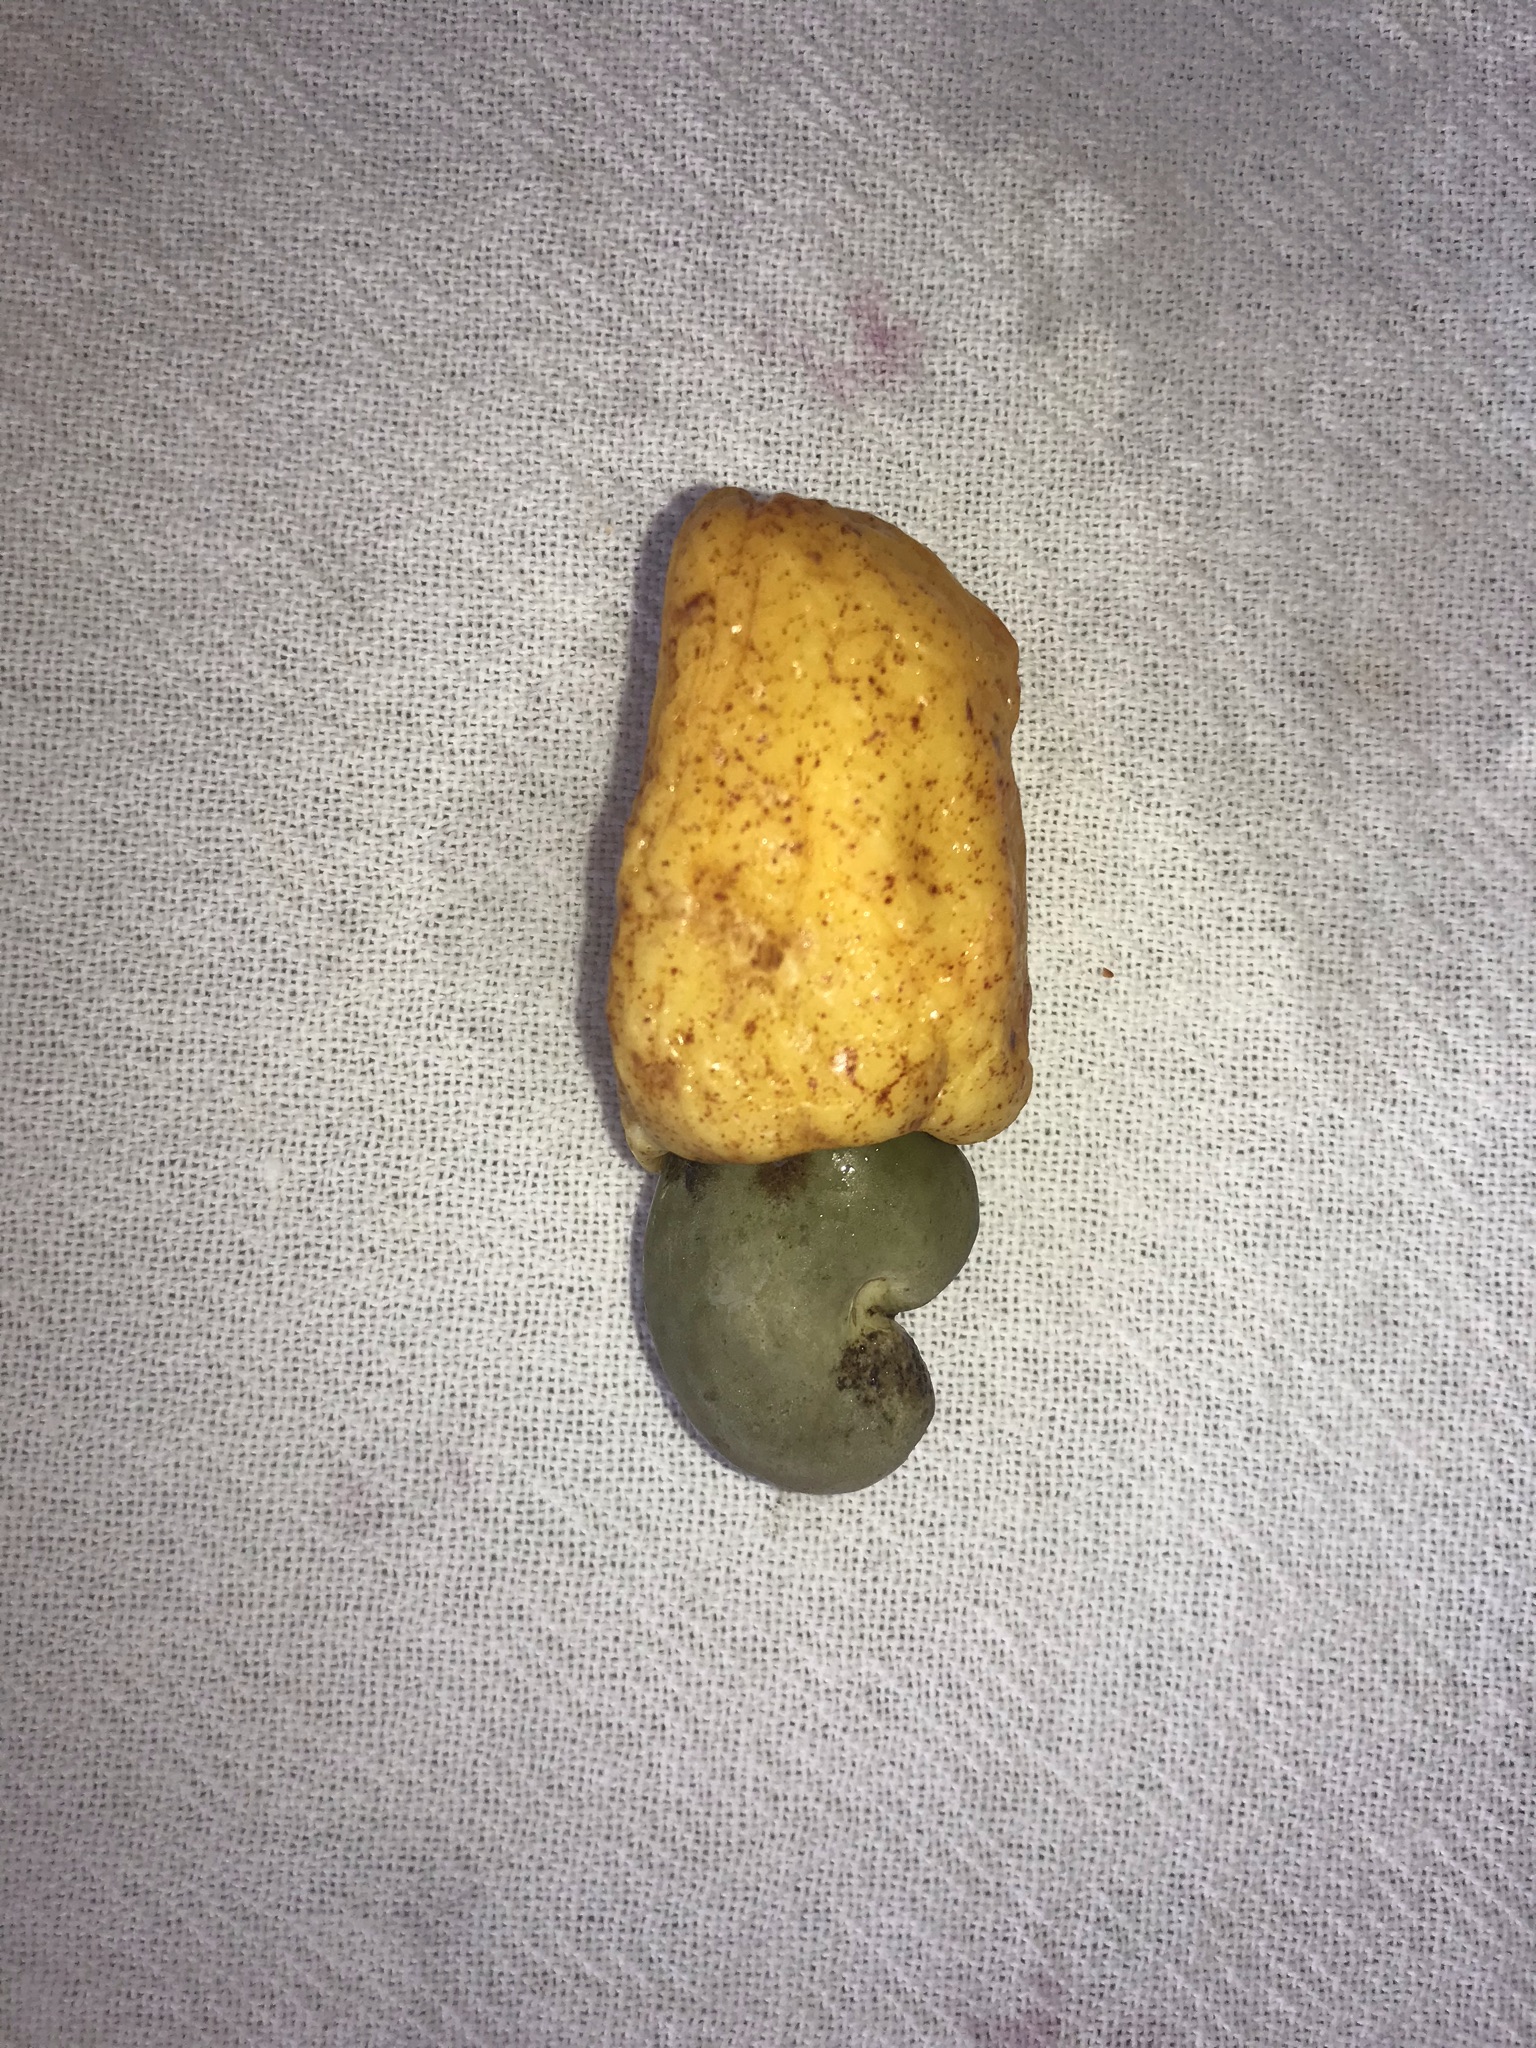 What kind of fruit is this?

caju amarelo
